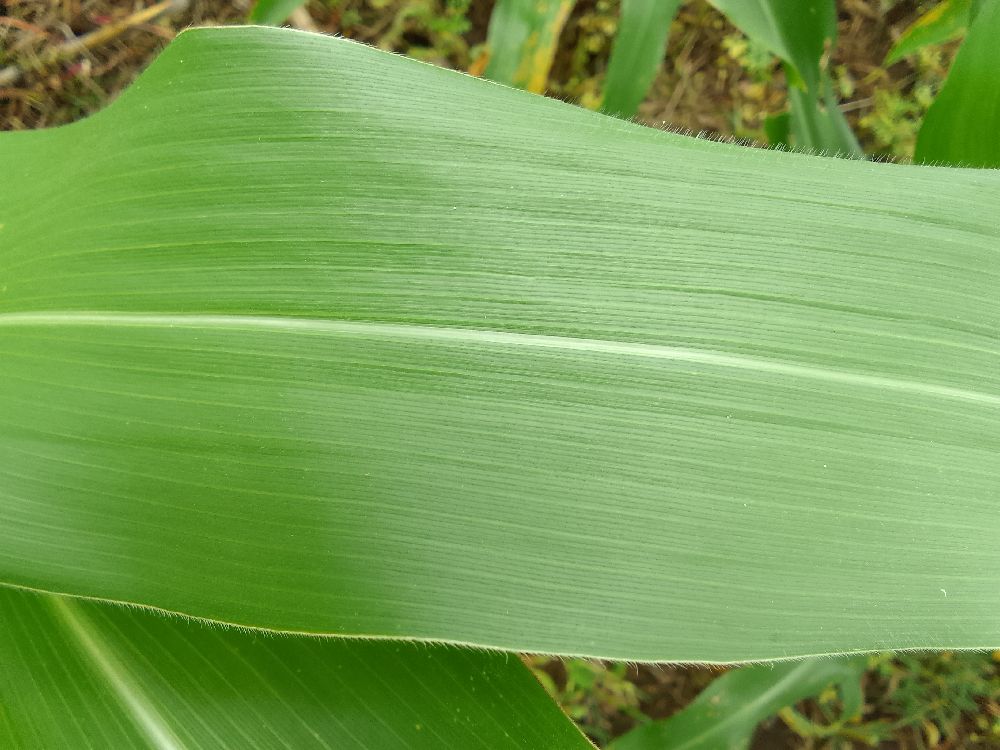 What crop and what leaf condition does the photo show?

maize, healthy
